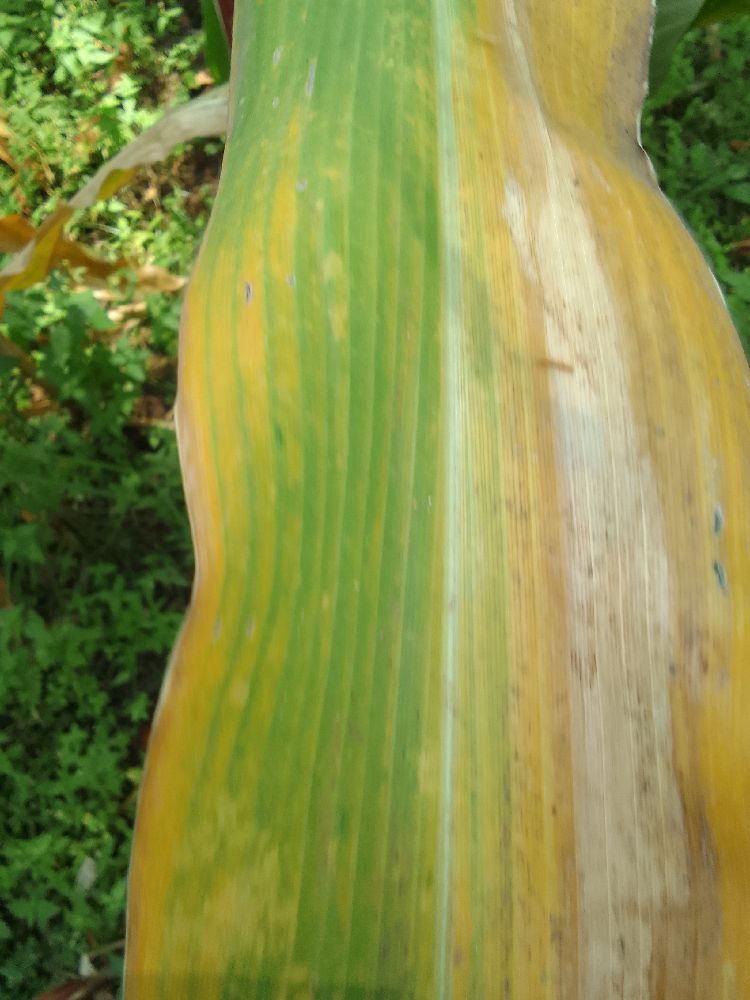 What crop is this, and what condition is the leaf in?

maize, maize lethal necrosis
